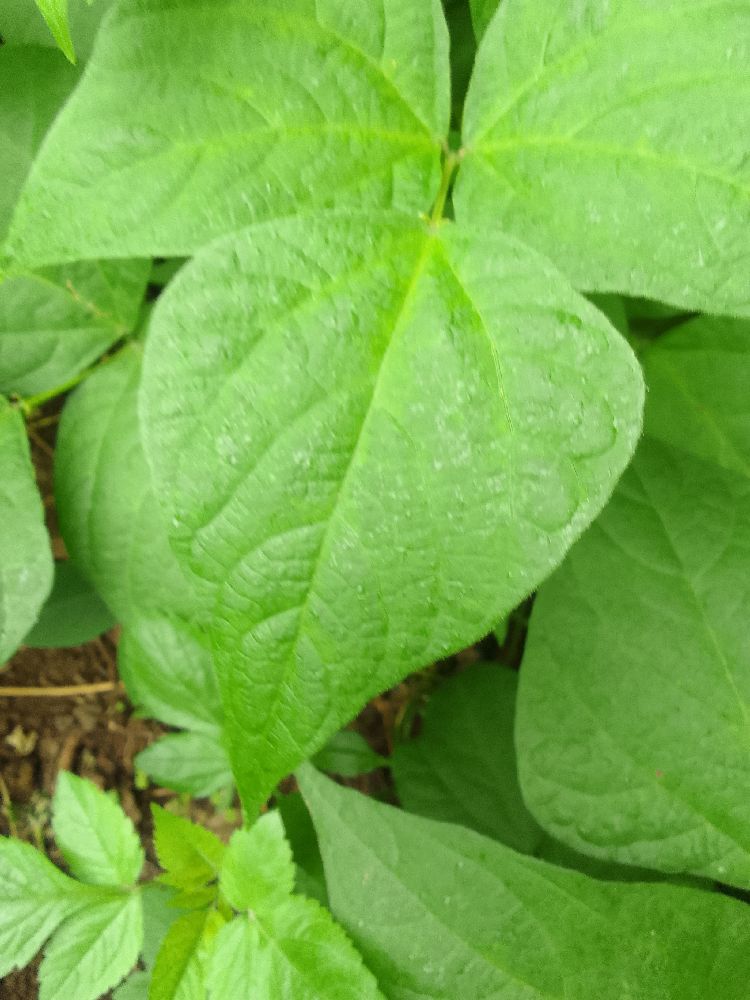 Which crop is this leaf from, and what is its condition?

common bean, healthy
